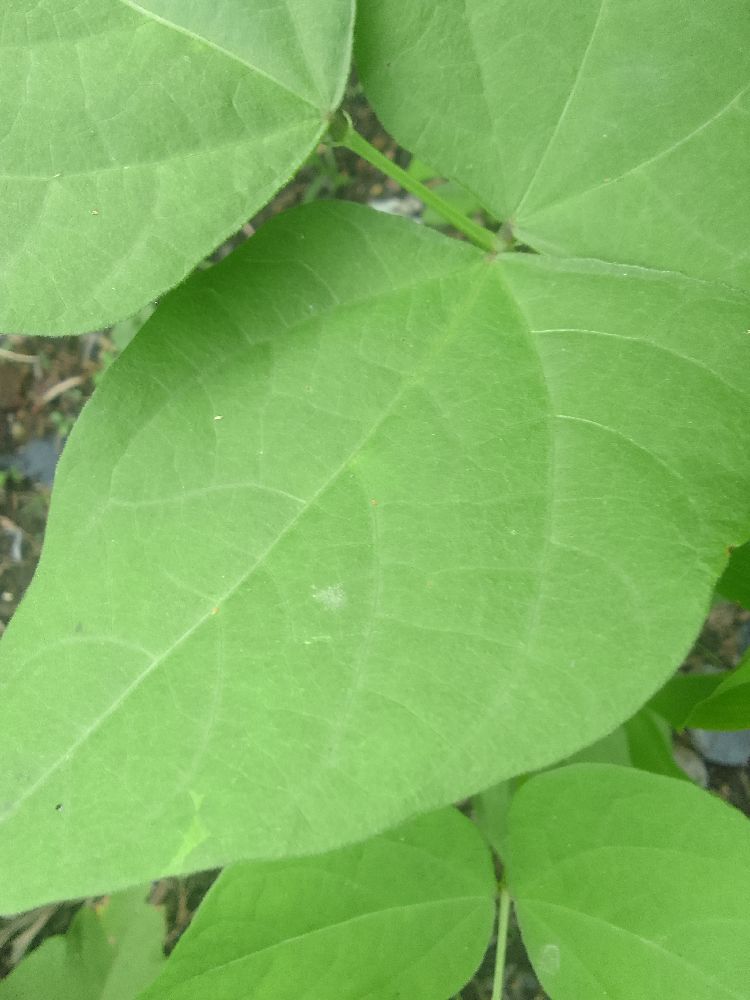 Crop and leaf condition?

common bean, healthy
